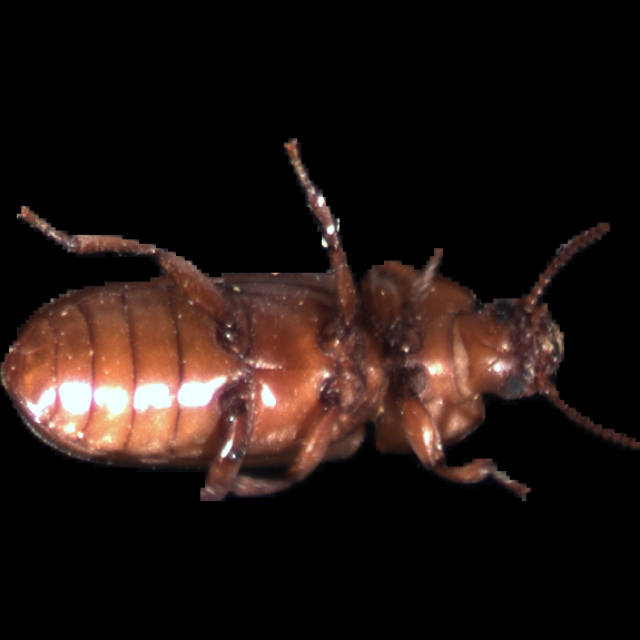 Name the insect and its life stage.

mealworm beetle
